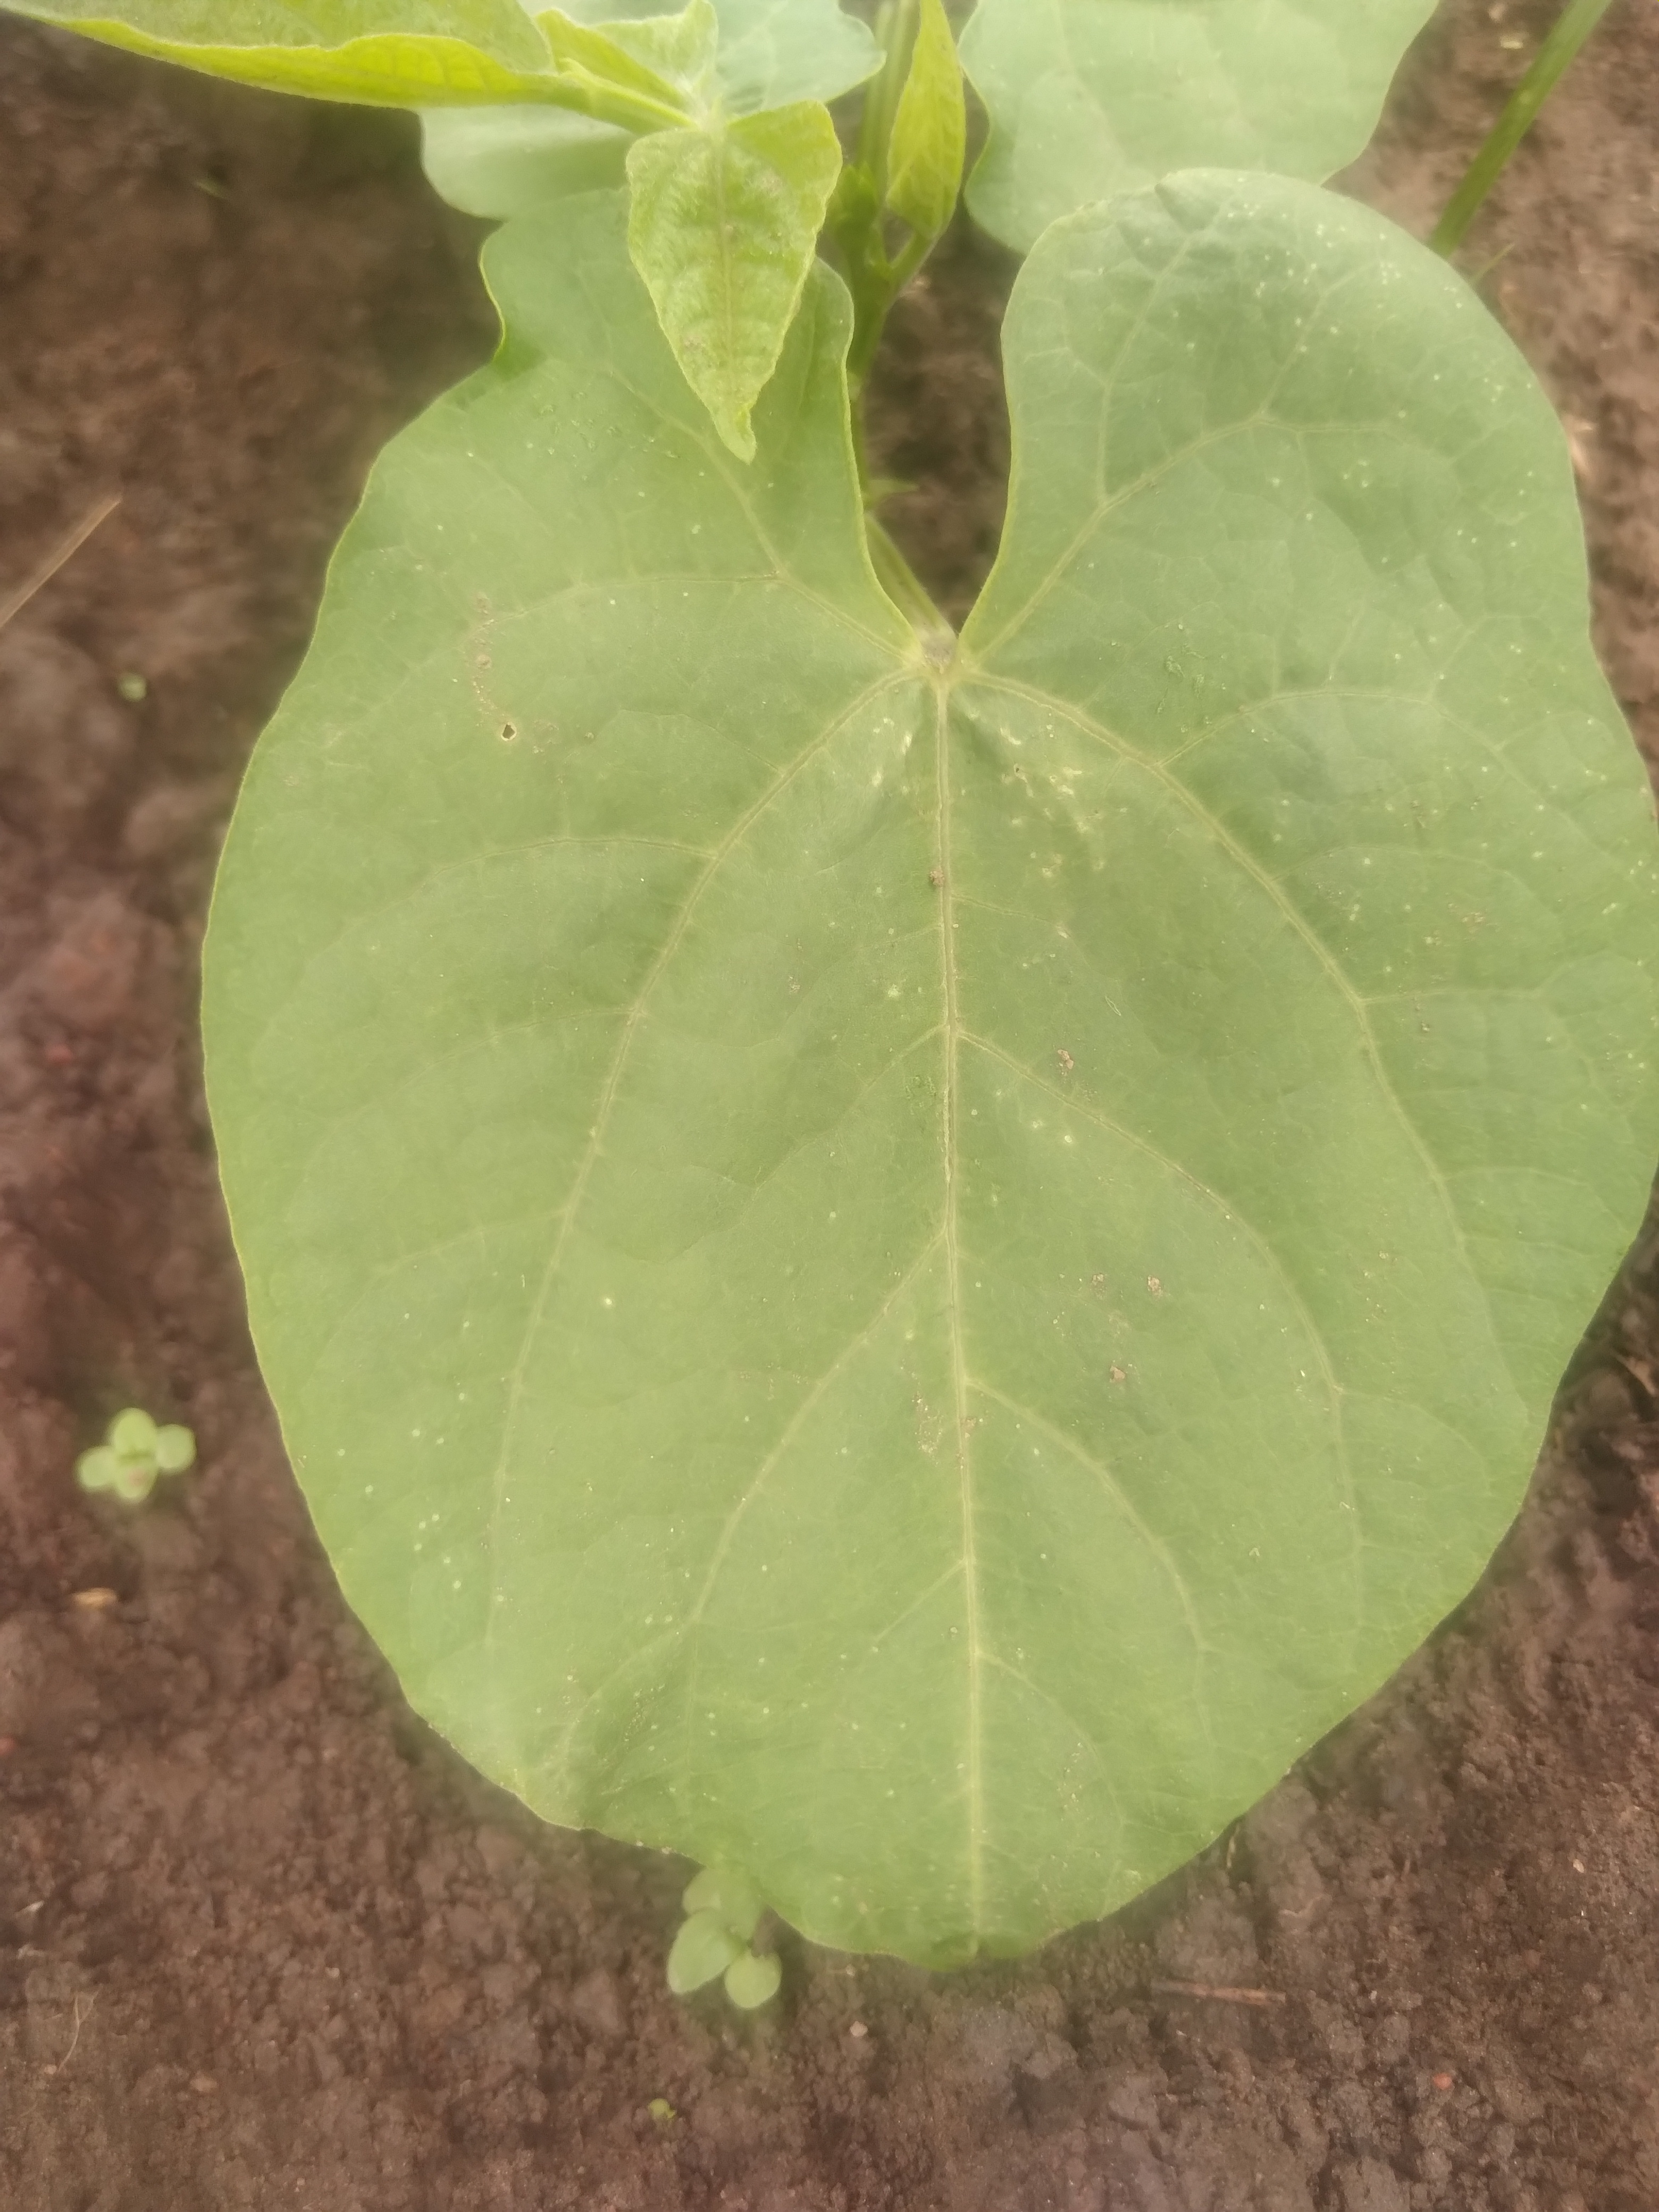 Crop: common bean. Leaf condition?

healthy
